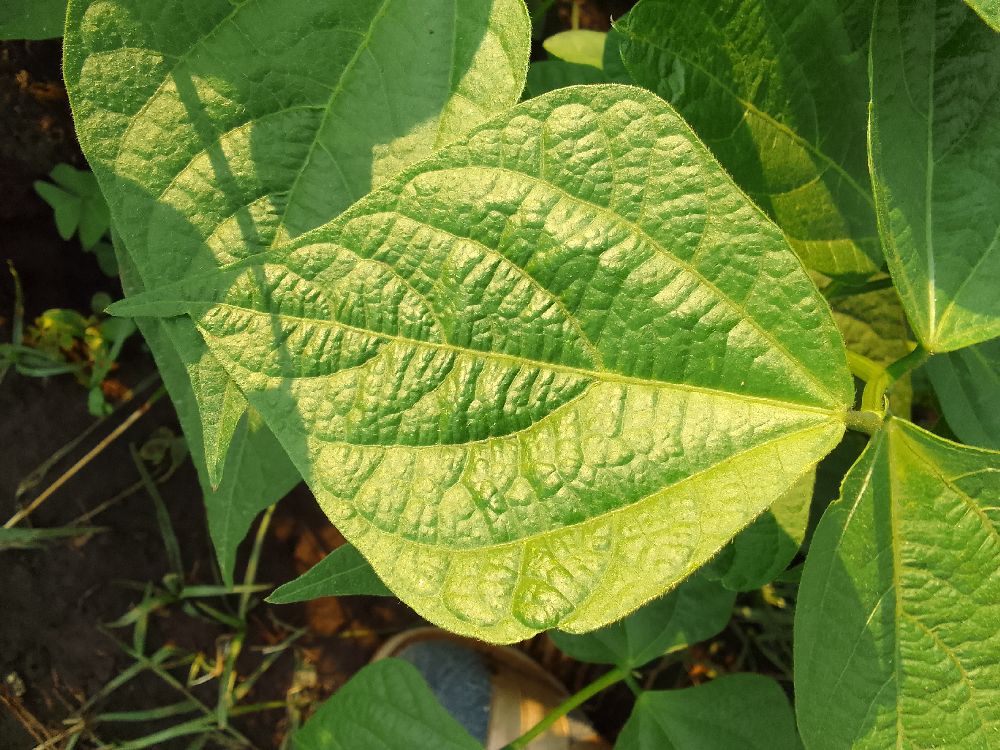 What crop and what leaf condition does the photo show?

common bean, healthy
